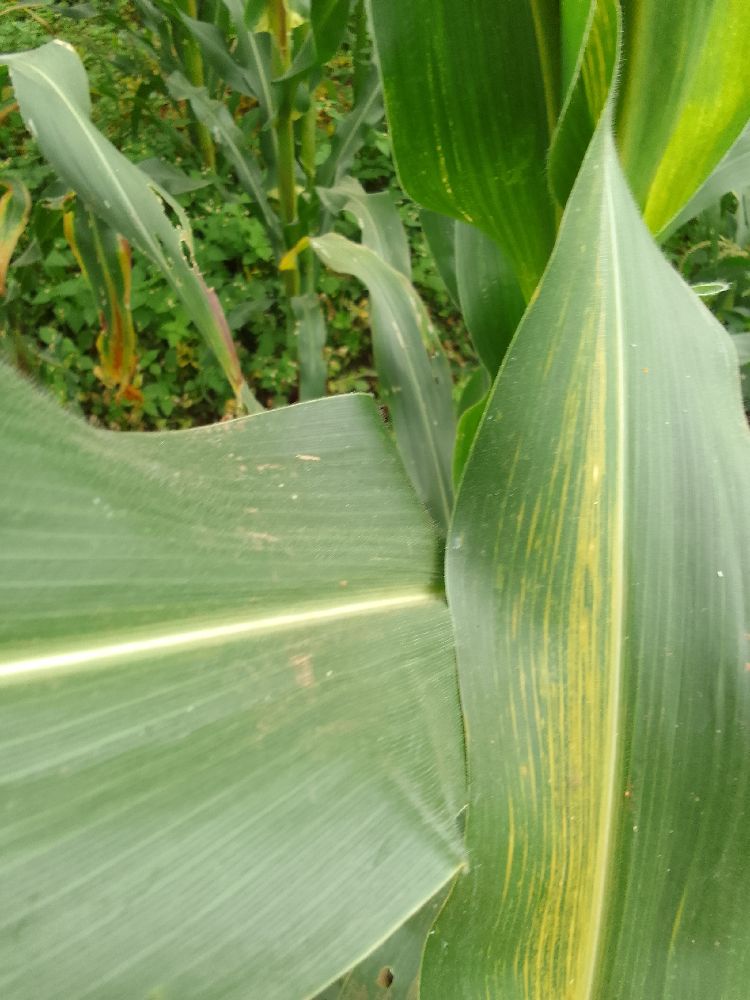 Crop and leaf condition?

maize, maize lethal necrosis
